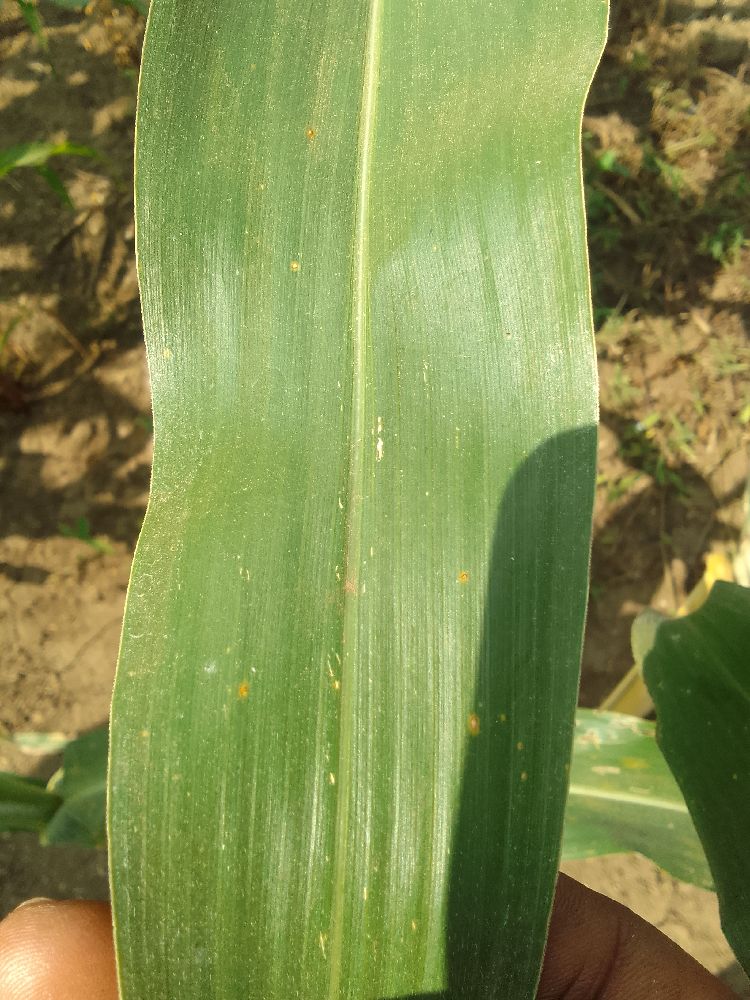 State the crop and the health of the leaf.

maize, healthy
